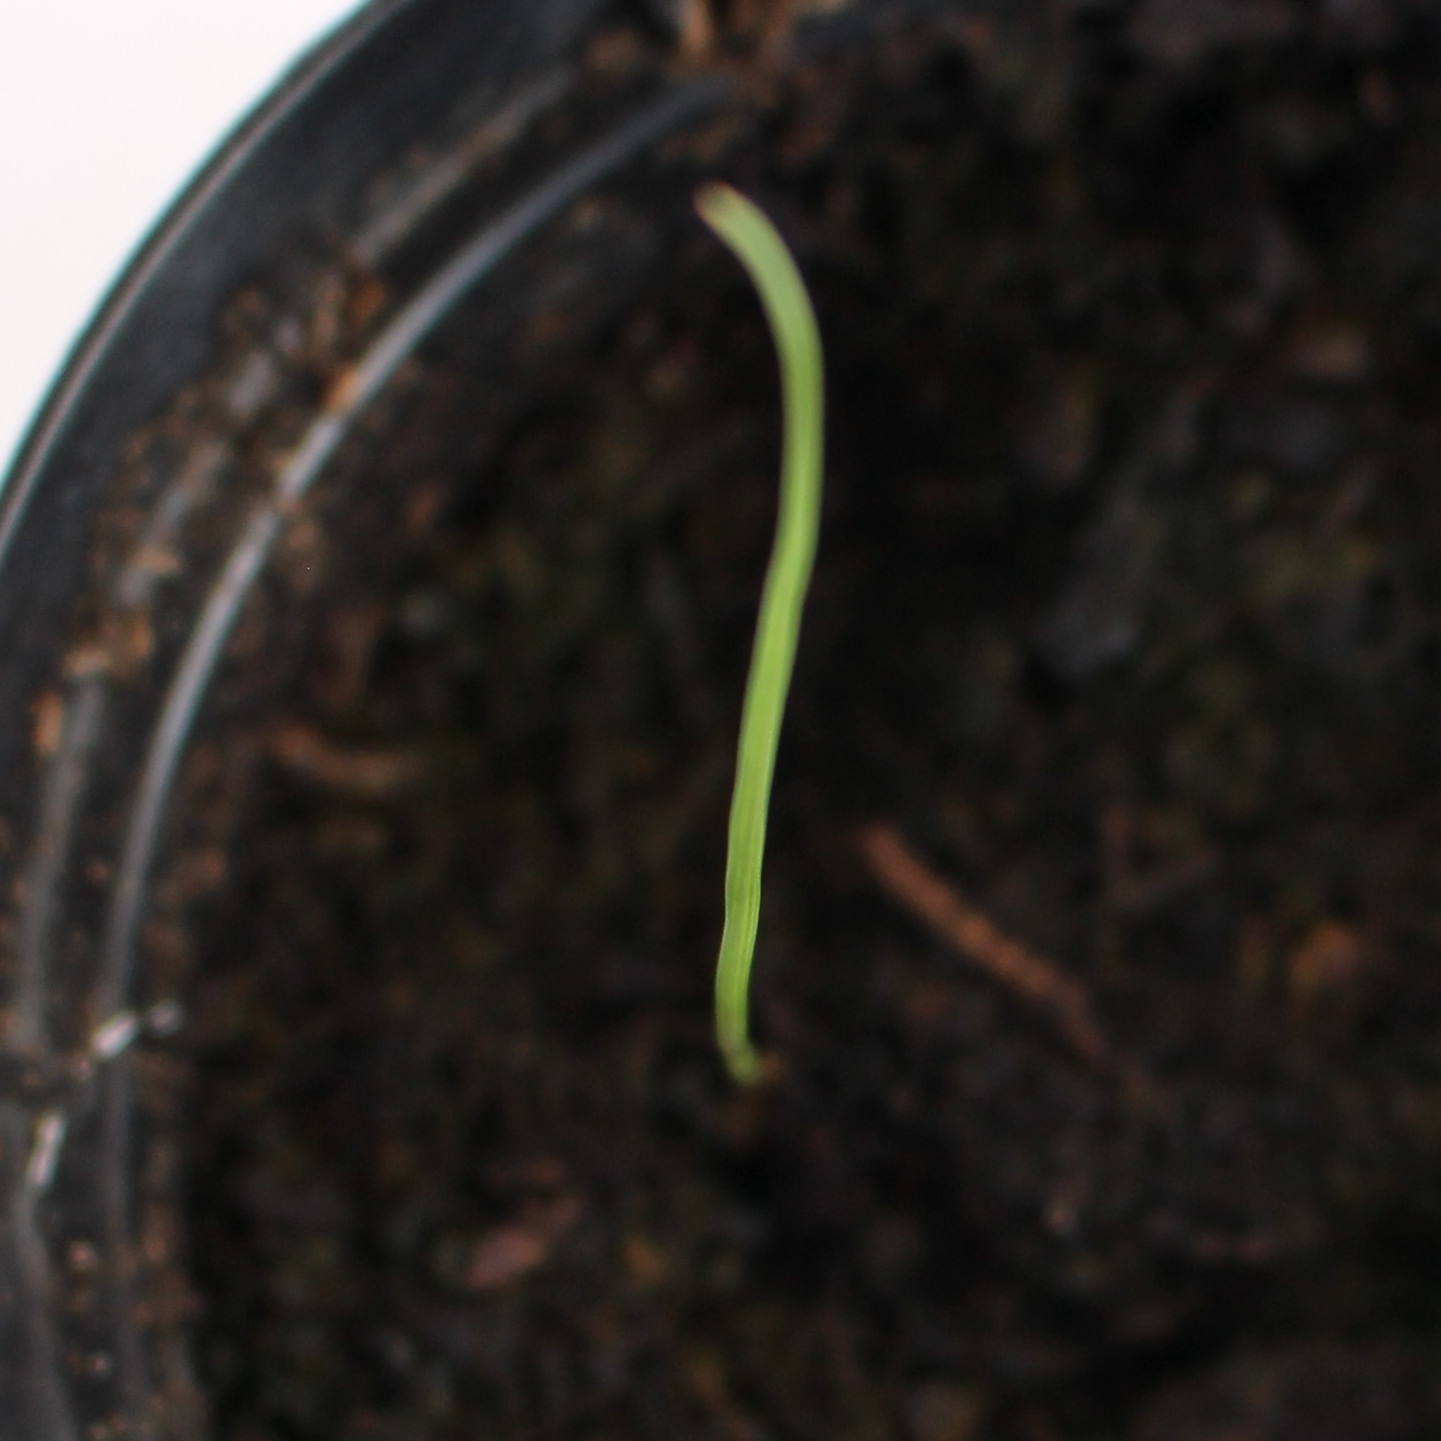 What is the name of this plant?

Lolium multiflorum
